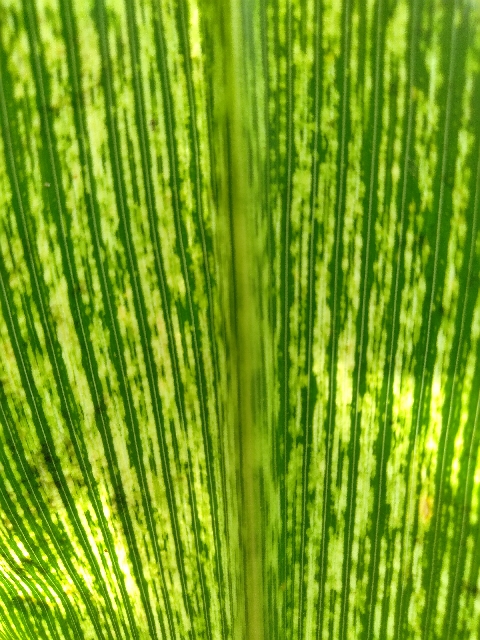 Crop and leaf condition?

maize, maize streak virus
